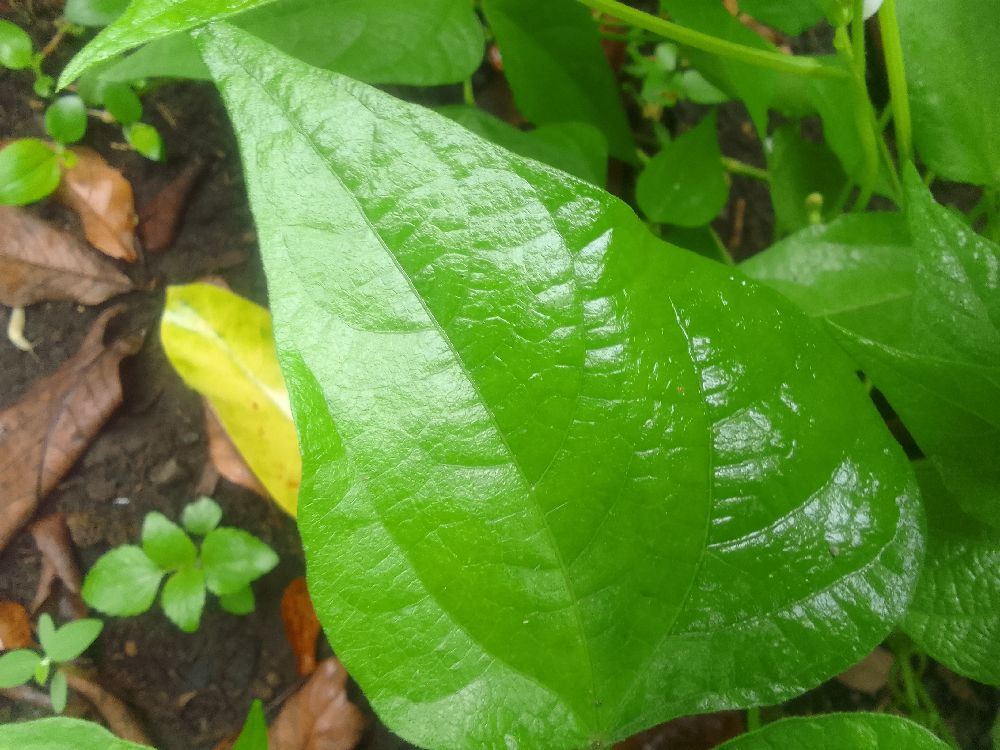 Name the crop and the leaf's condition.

common bean, healthy
